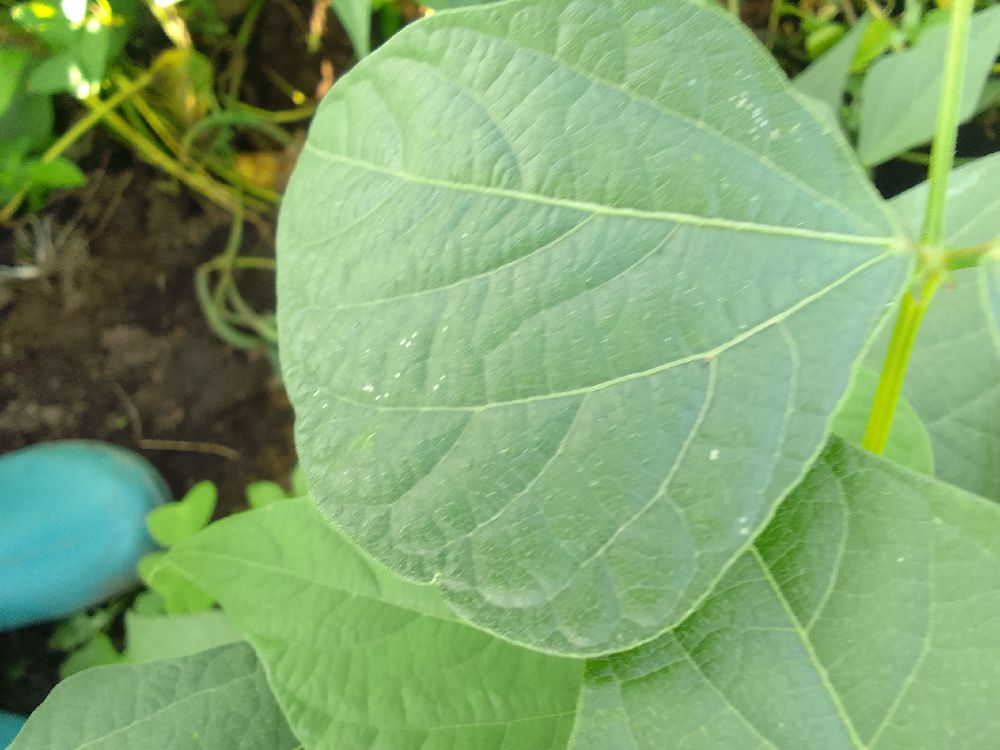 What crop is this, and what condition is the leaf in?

common bean, healthy
